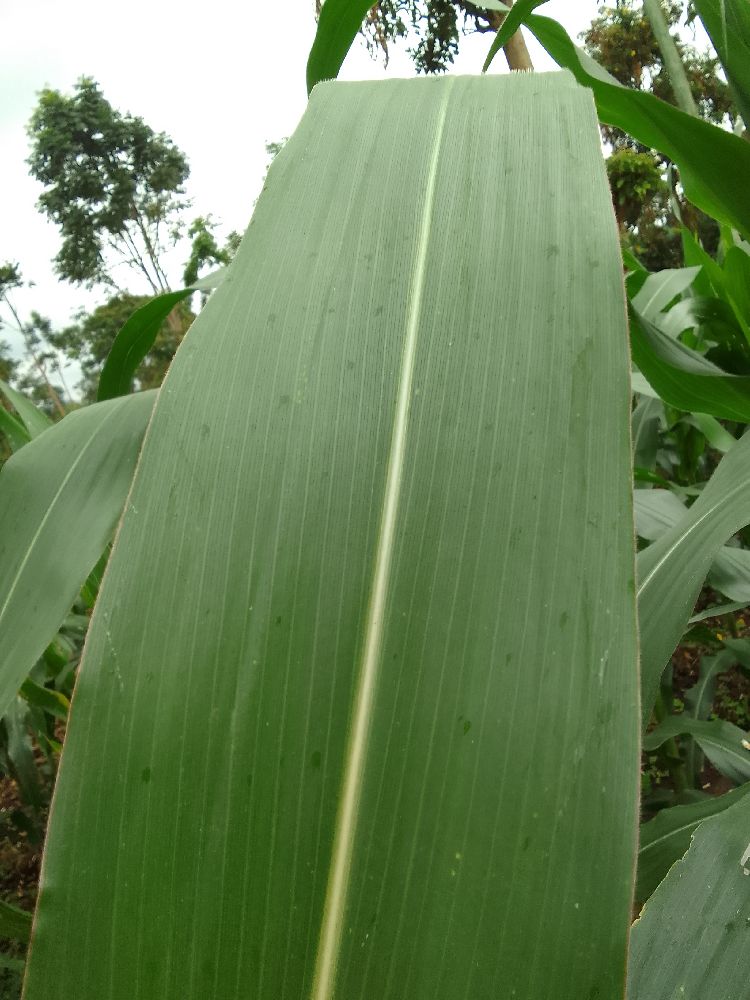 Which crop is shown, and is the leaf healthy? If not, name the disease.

maize, healthy
